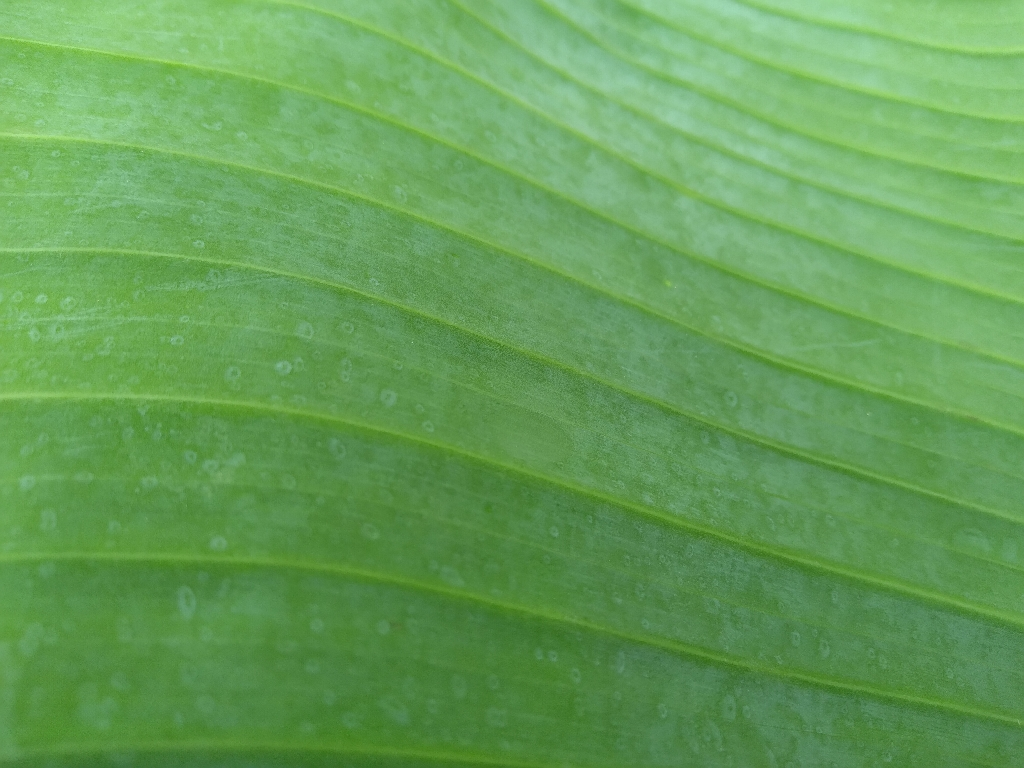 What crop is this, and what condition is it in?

banana, healthy
